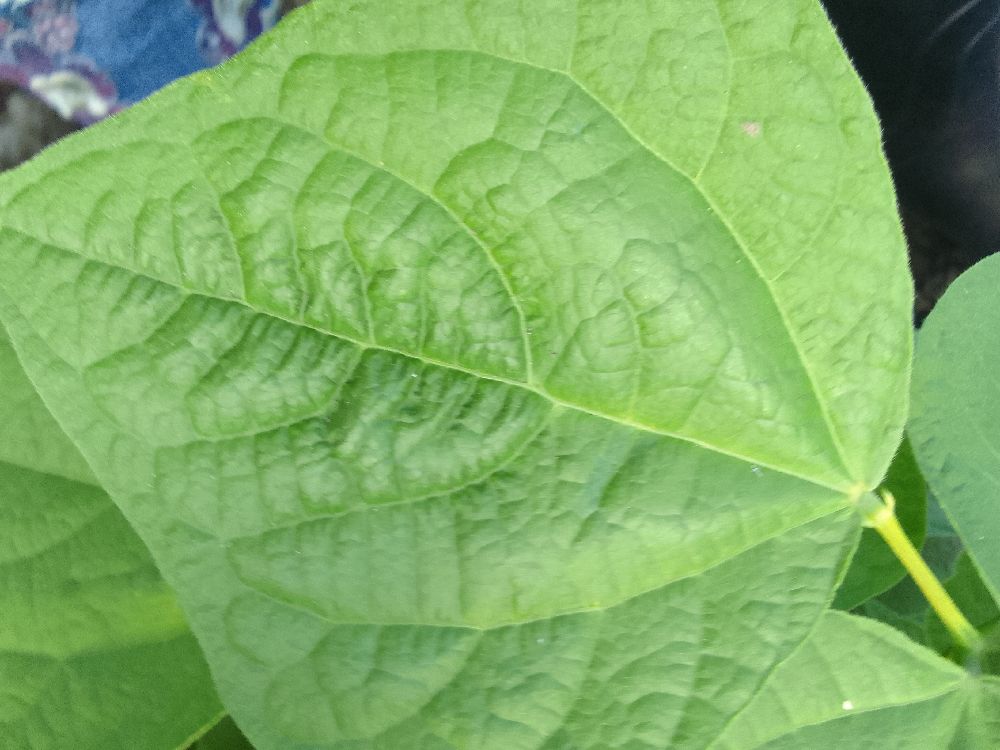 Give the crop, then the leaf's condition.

common bean, healthy
